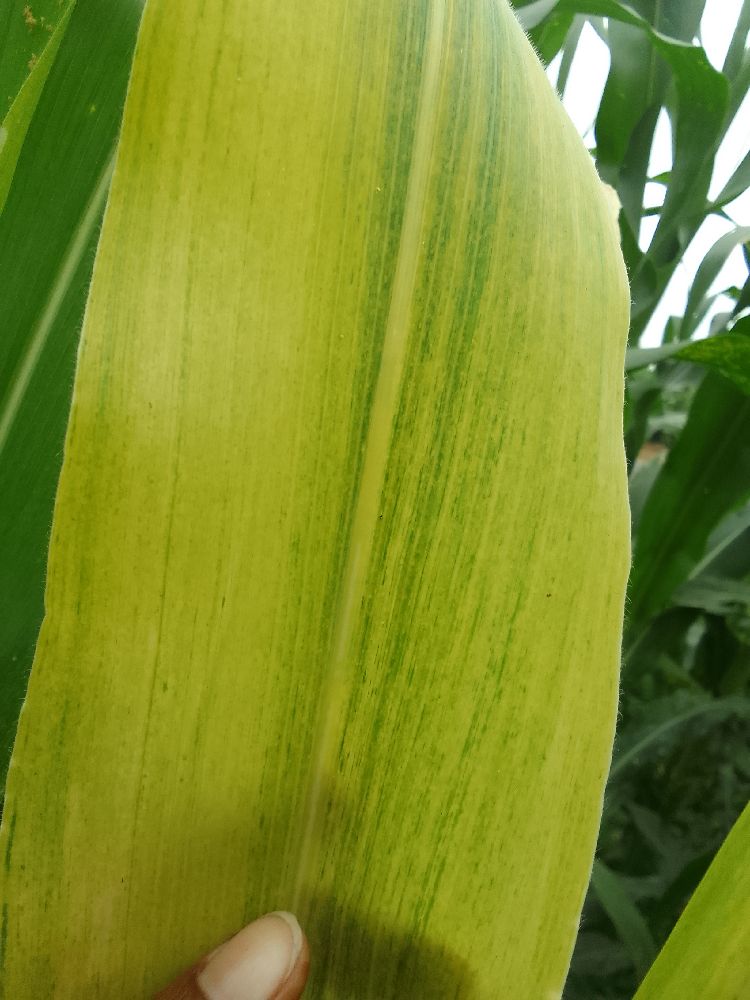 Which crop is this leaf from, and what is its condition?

maize, maize lethal necrosis
